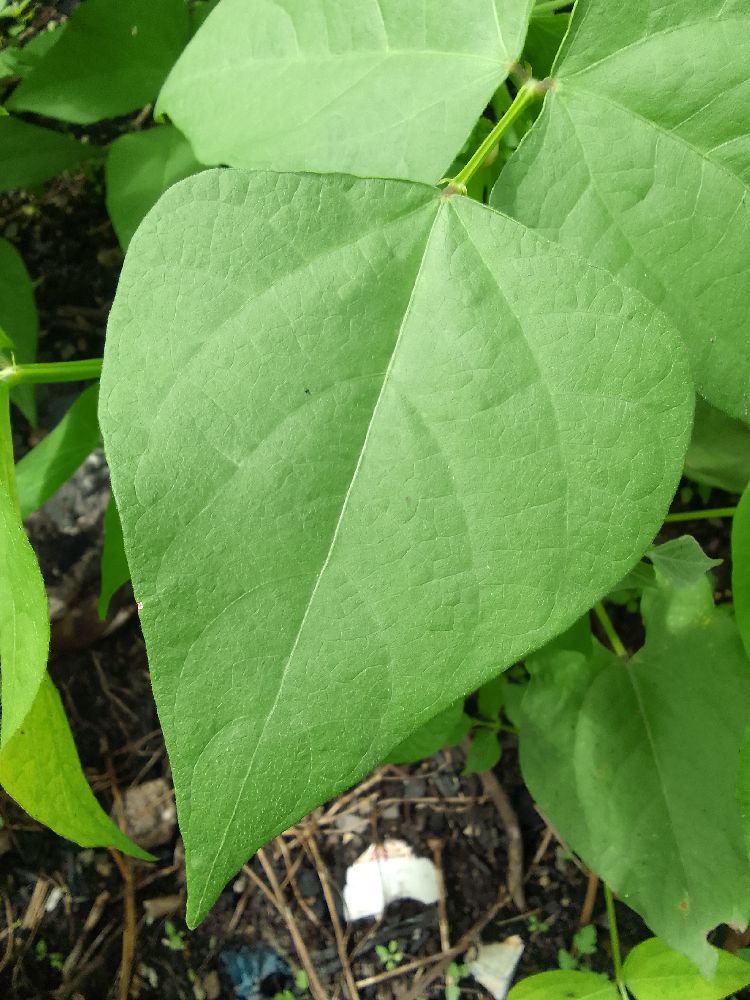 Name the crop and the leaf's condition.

common bean, healthy
